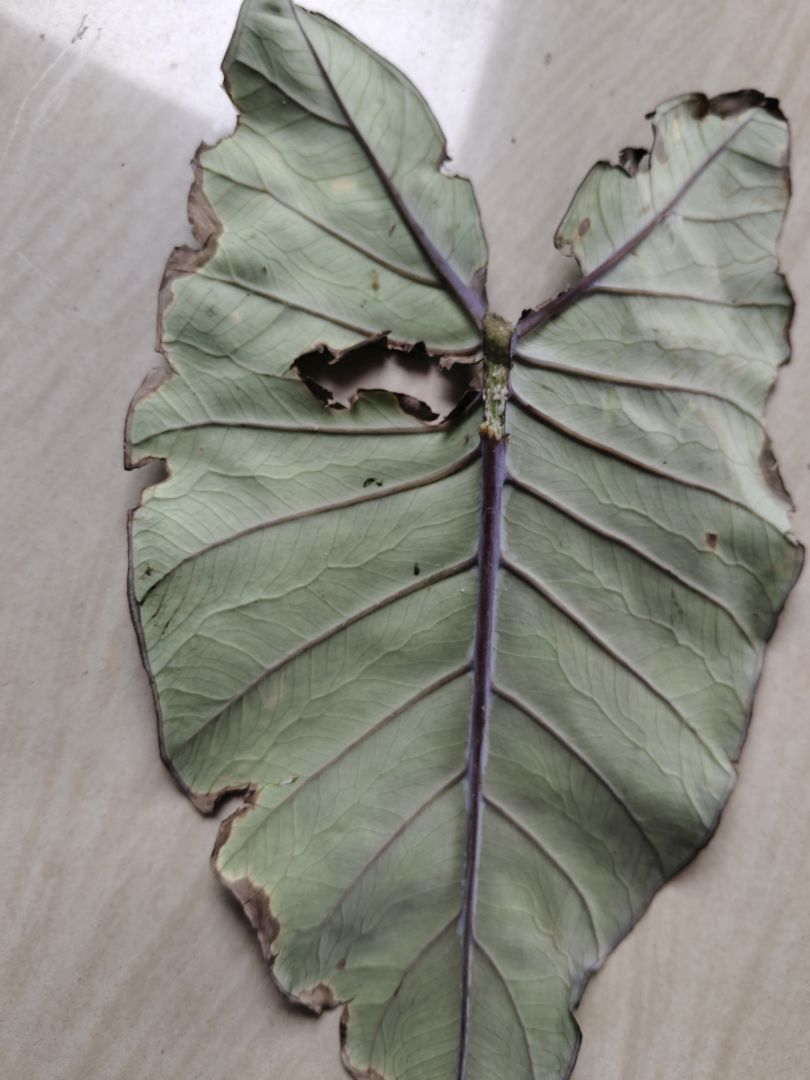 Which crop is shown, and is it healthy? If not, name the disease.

taro, leaf blight
